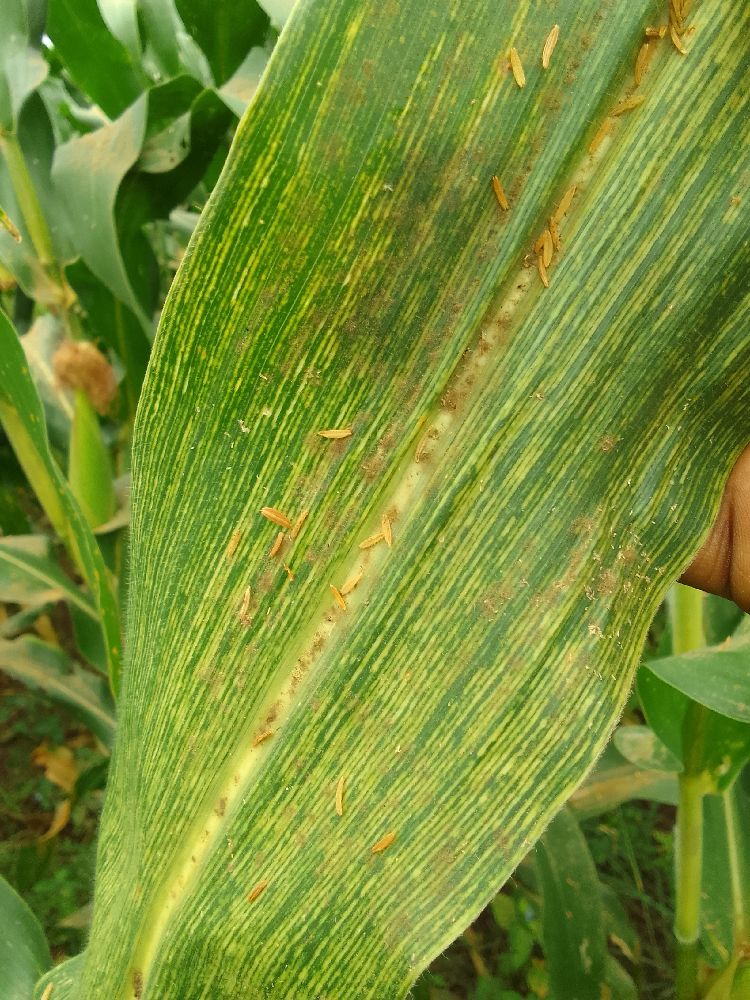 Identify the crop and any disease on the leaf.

maize, maize streak virus
